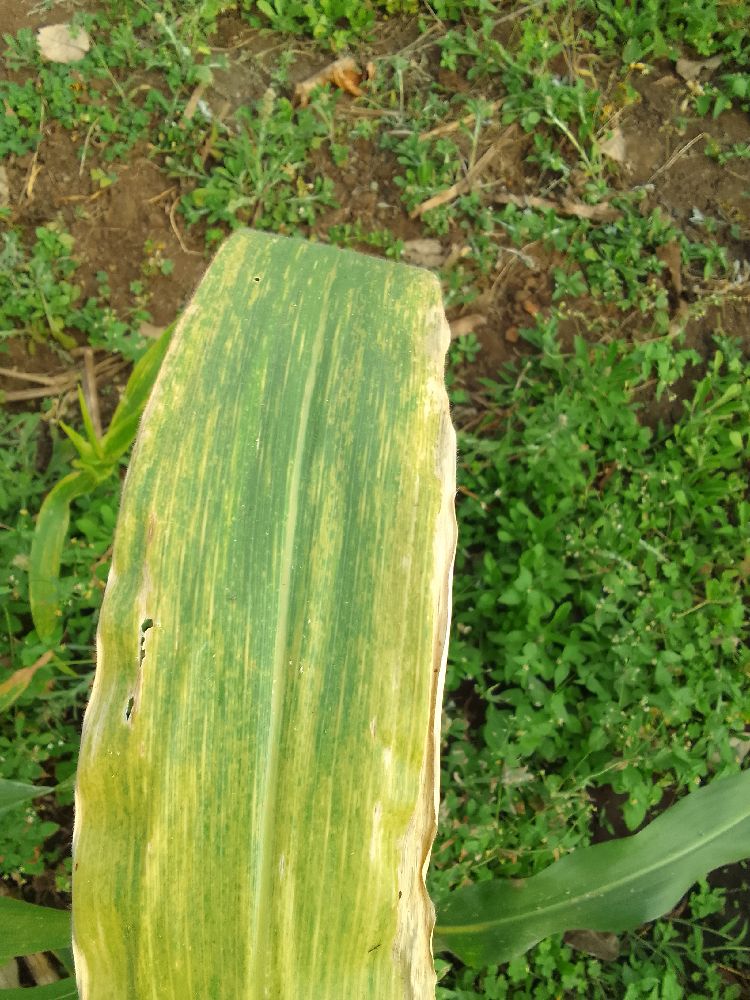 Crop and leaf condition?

maize, maize lethal necrosis
